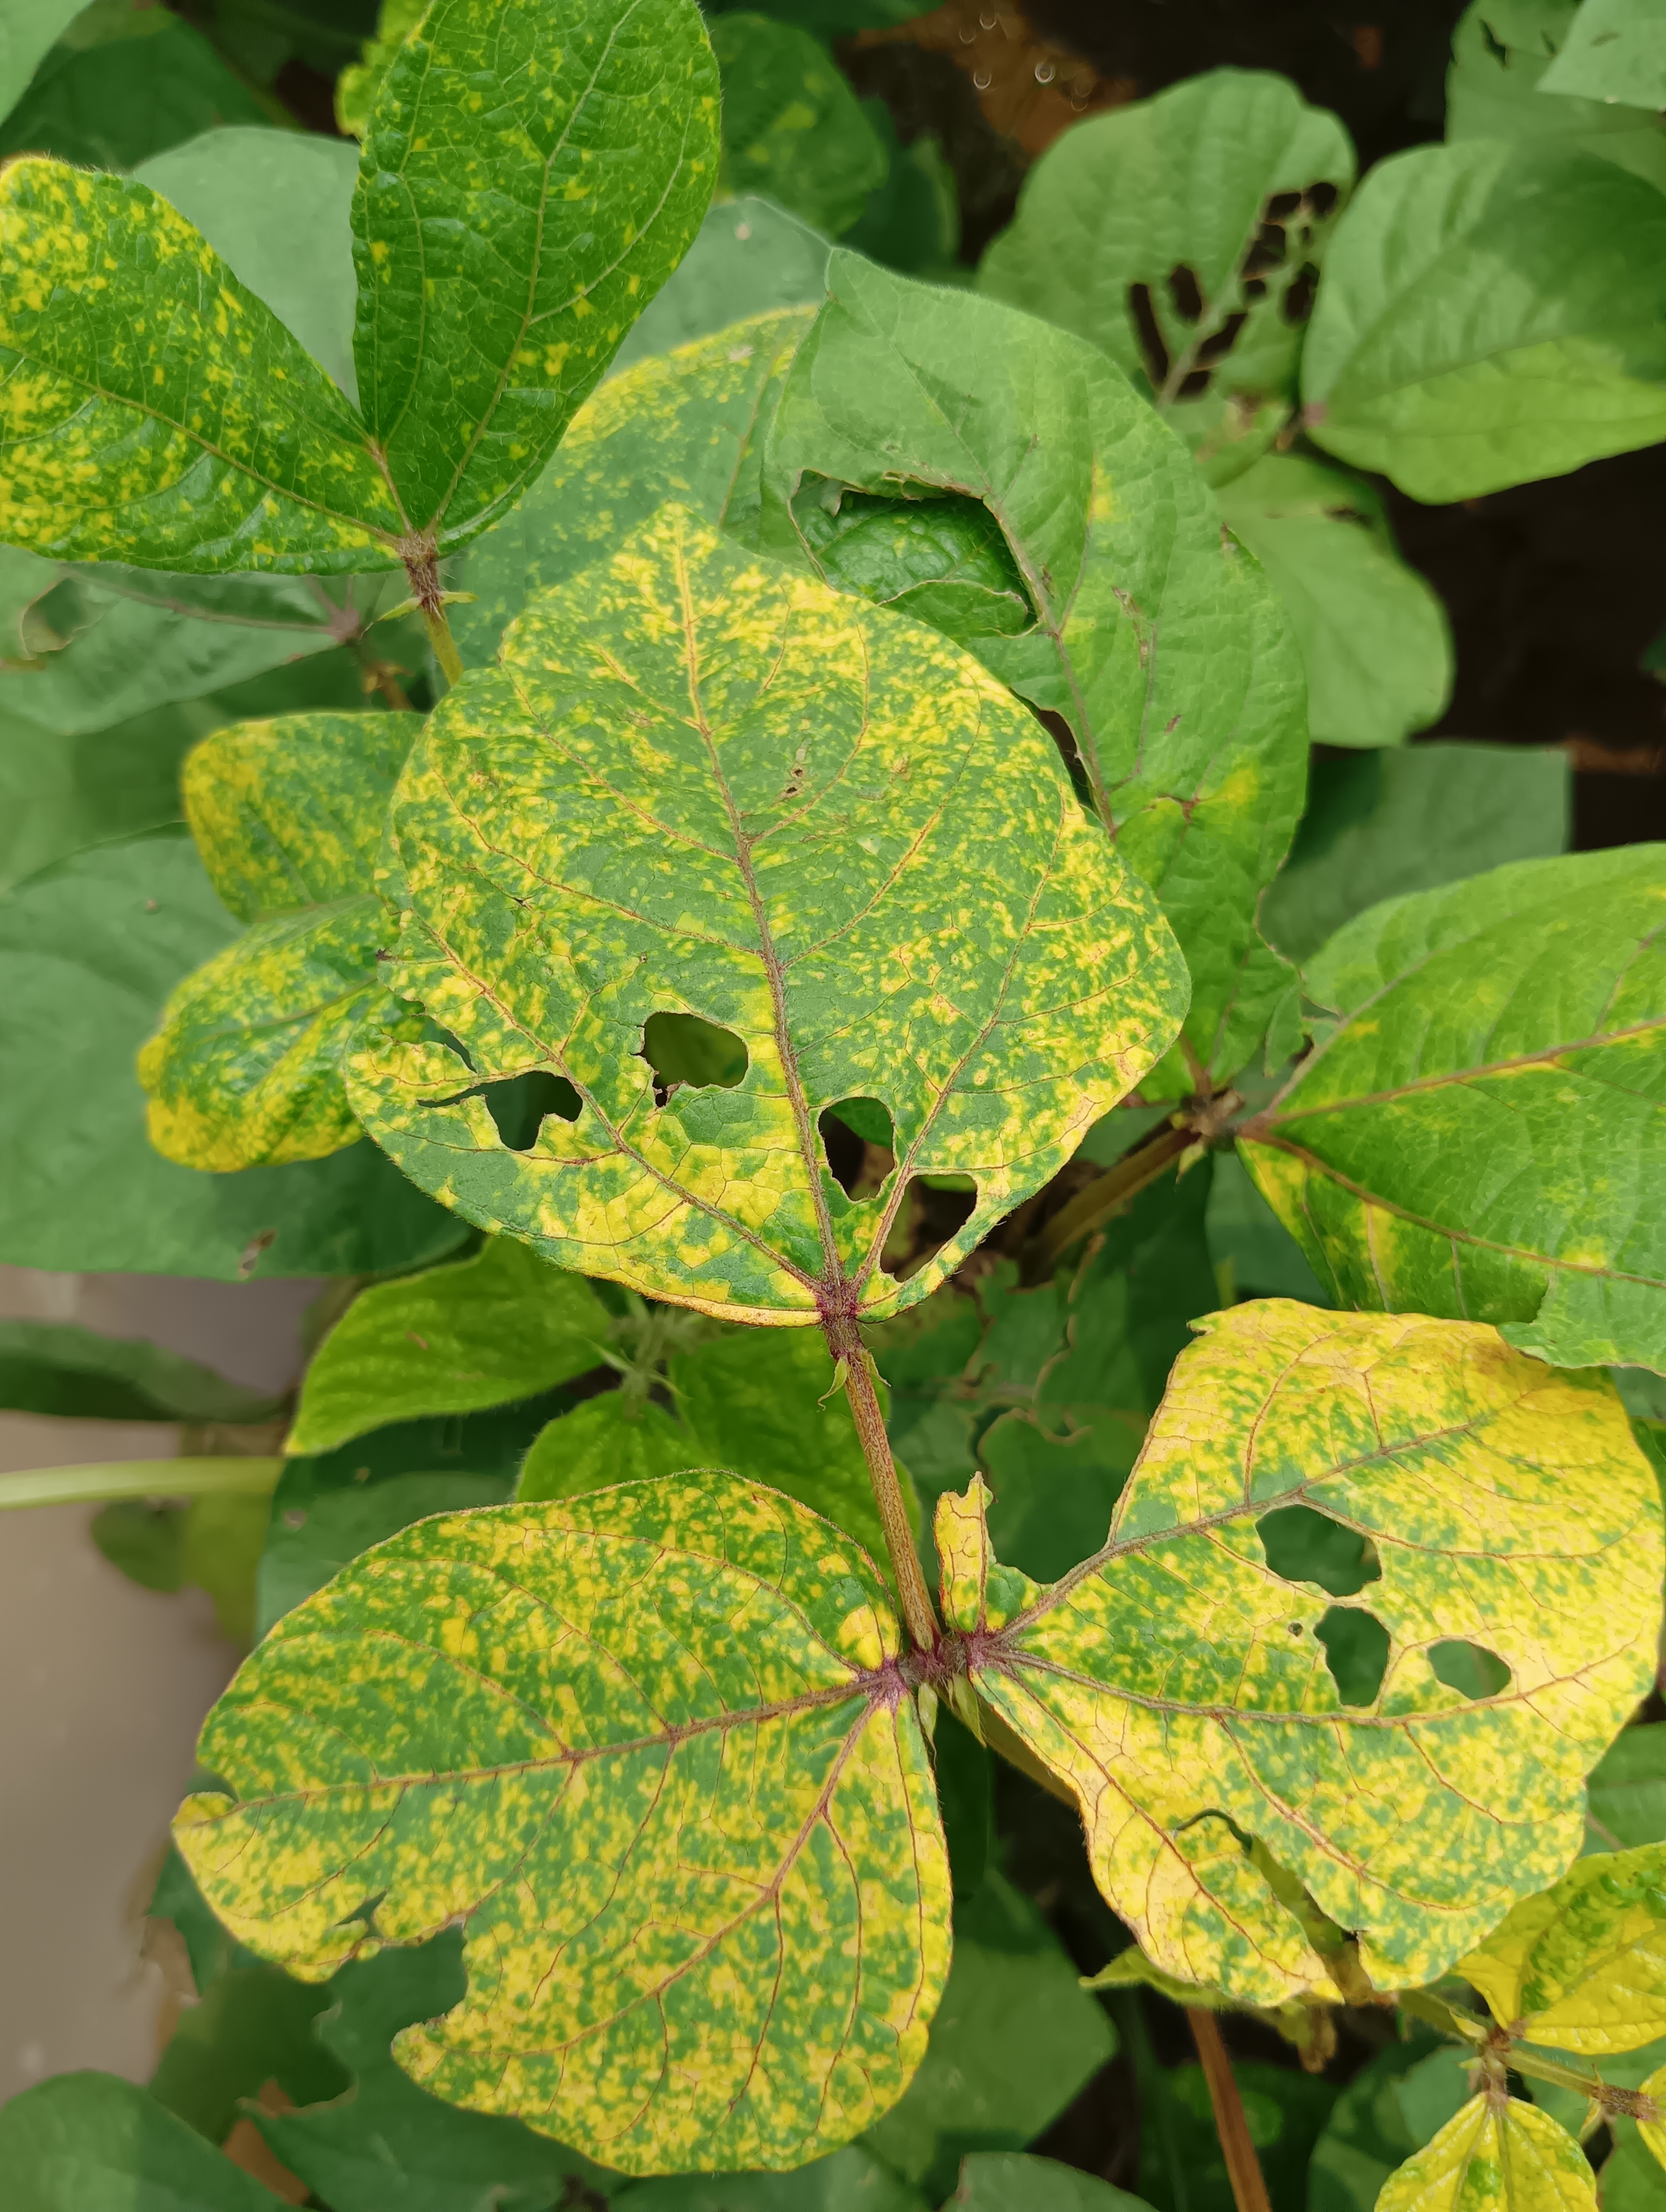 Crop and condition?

mungbean, yellow mosaic
